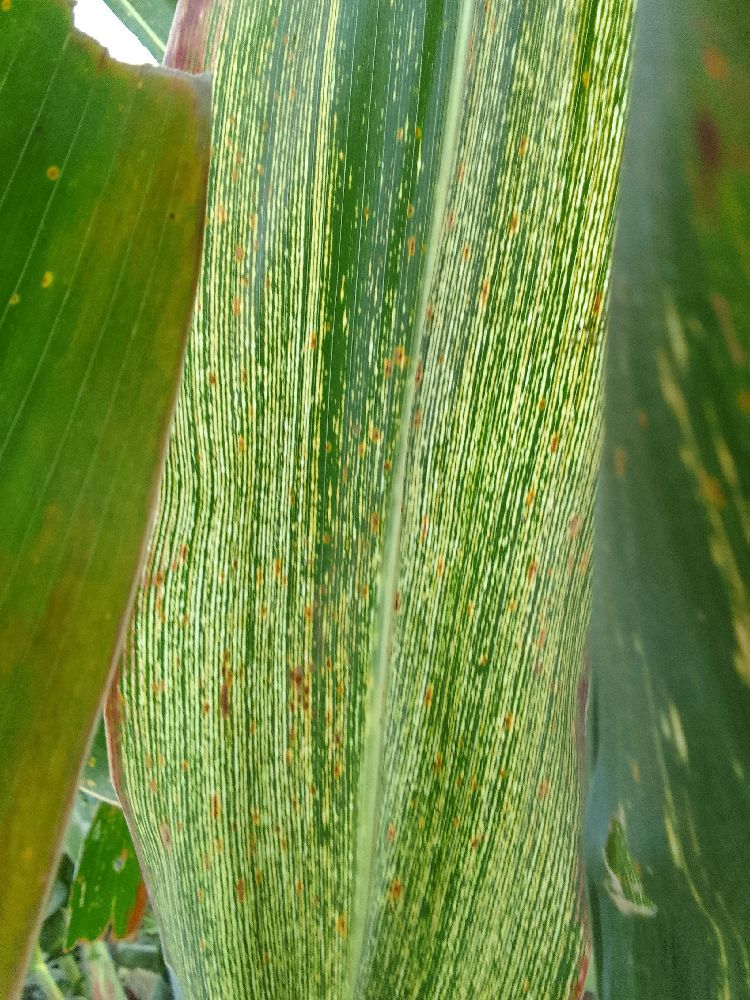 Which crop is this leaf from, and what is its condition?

maize, maize streak virus
